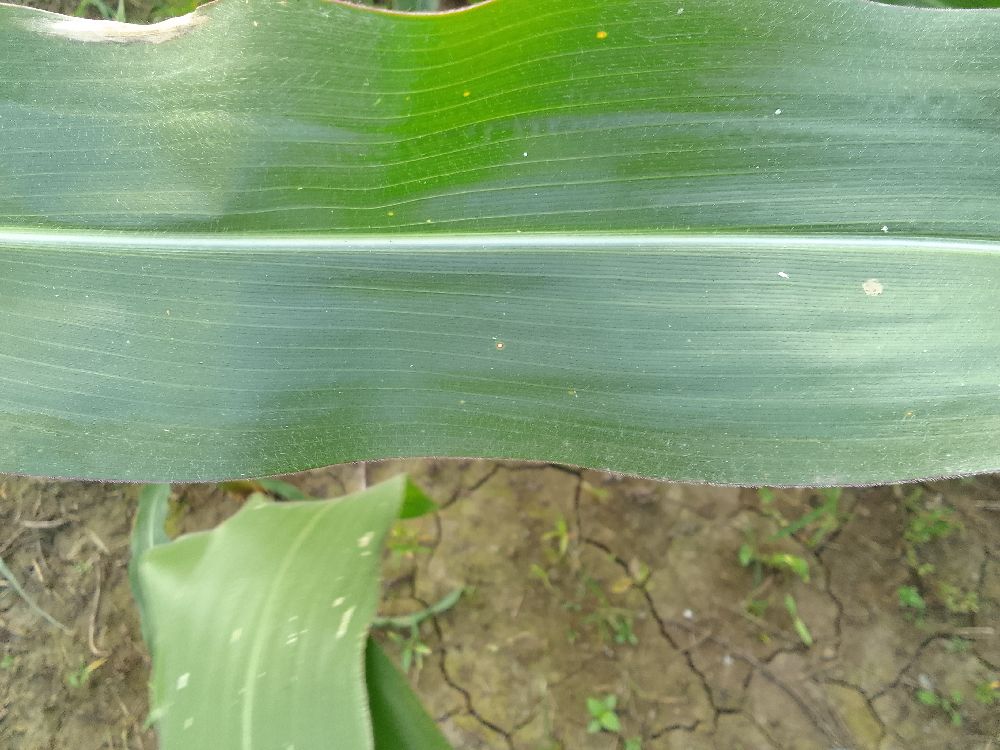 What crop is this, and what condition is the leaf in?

maize, healthy
